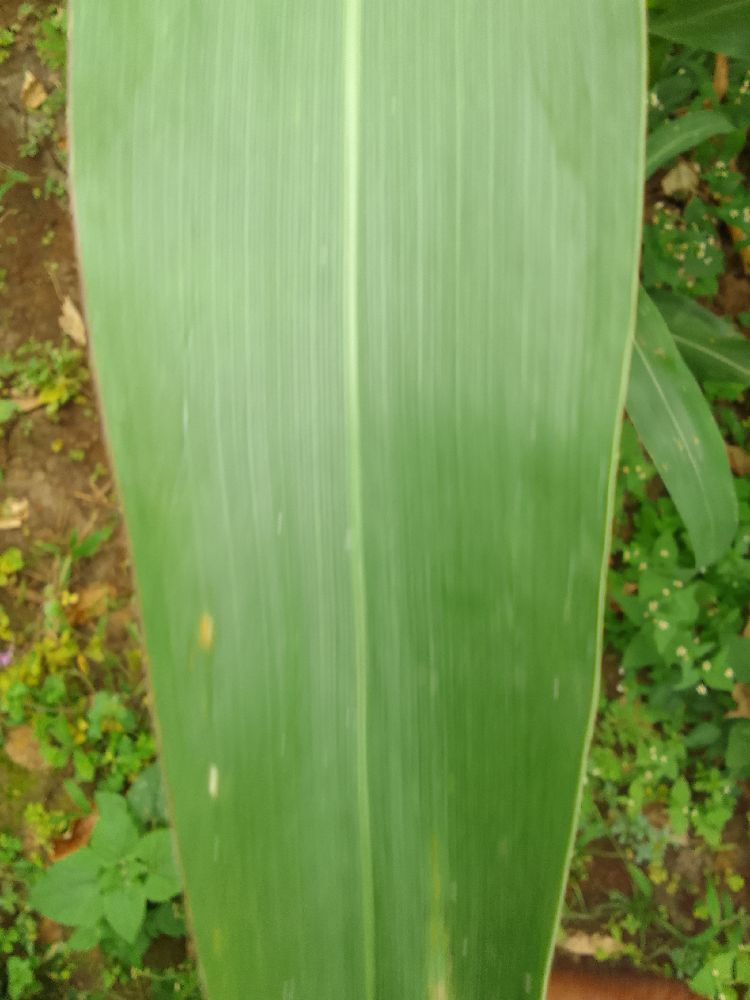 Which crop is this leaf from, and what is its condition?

maize, healthy
